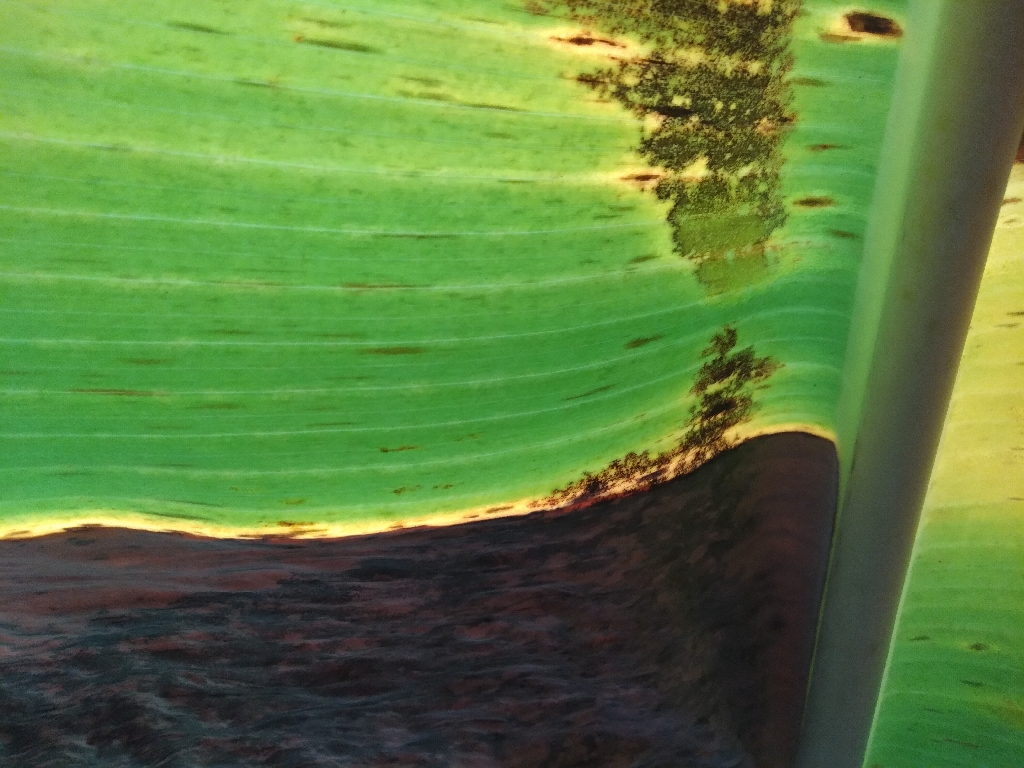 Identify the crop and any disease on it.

banana, black sigatoka
